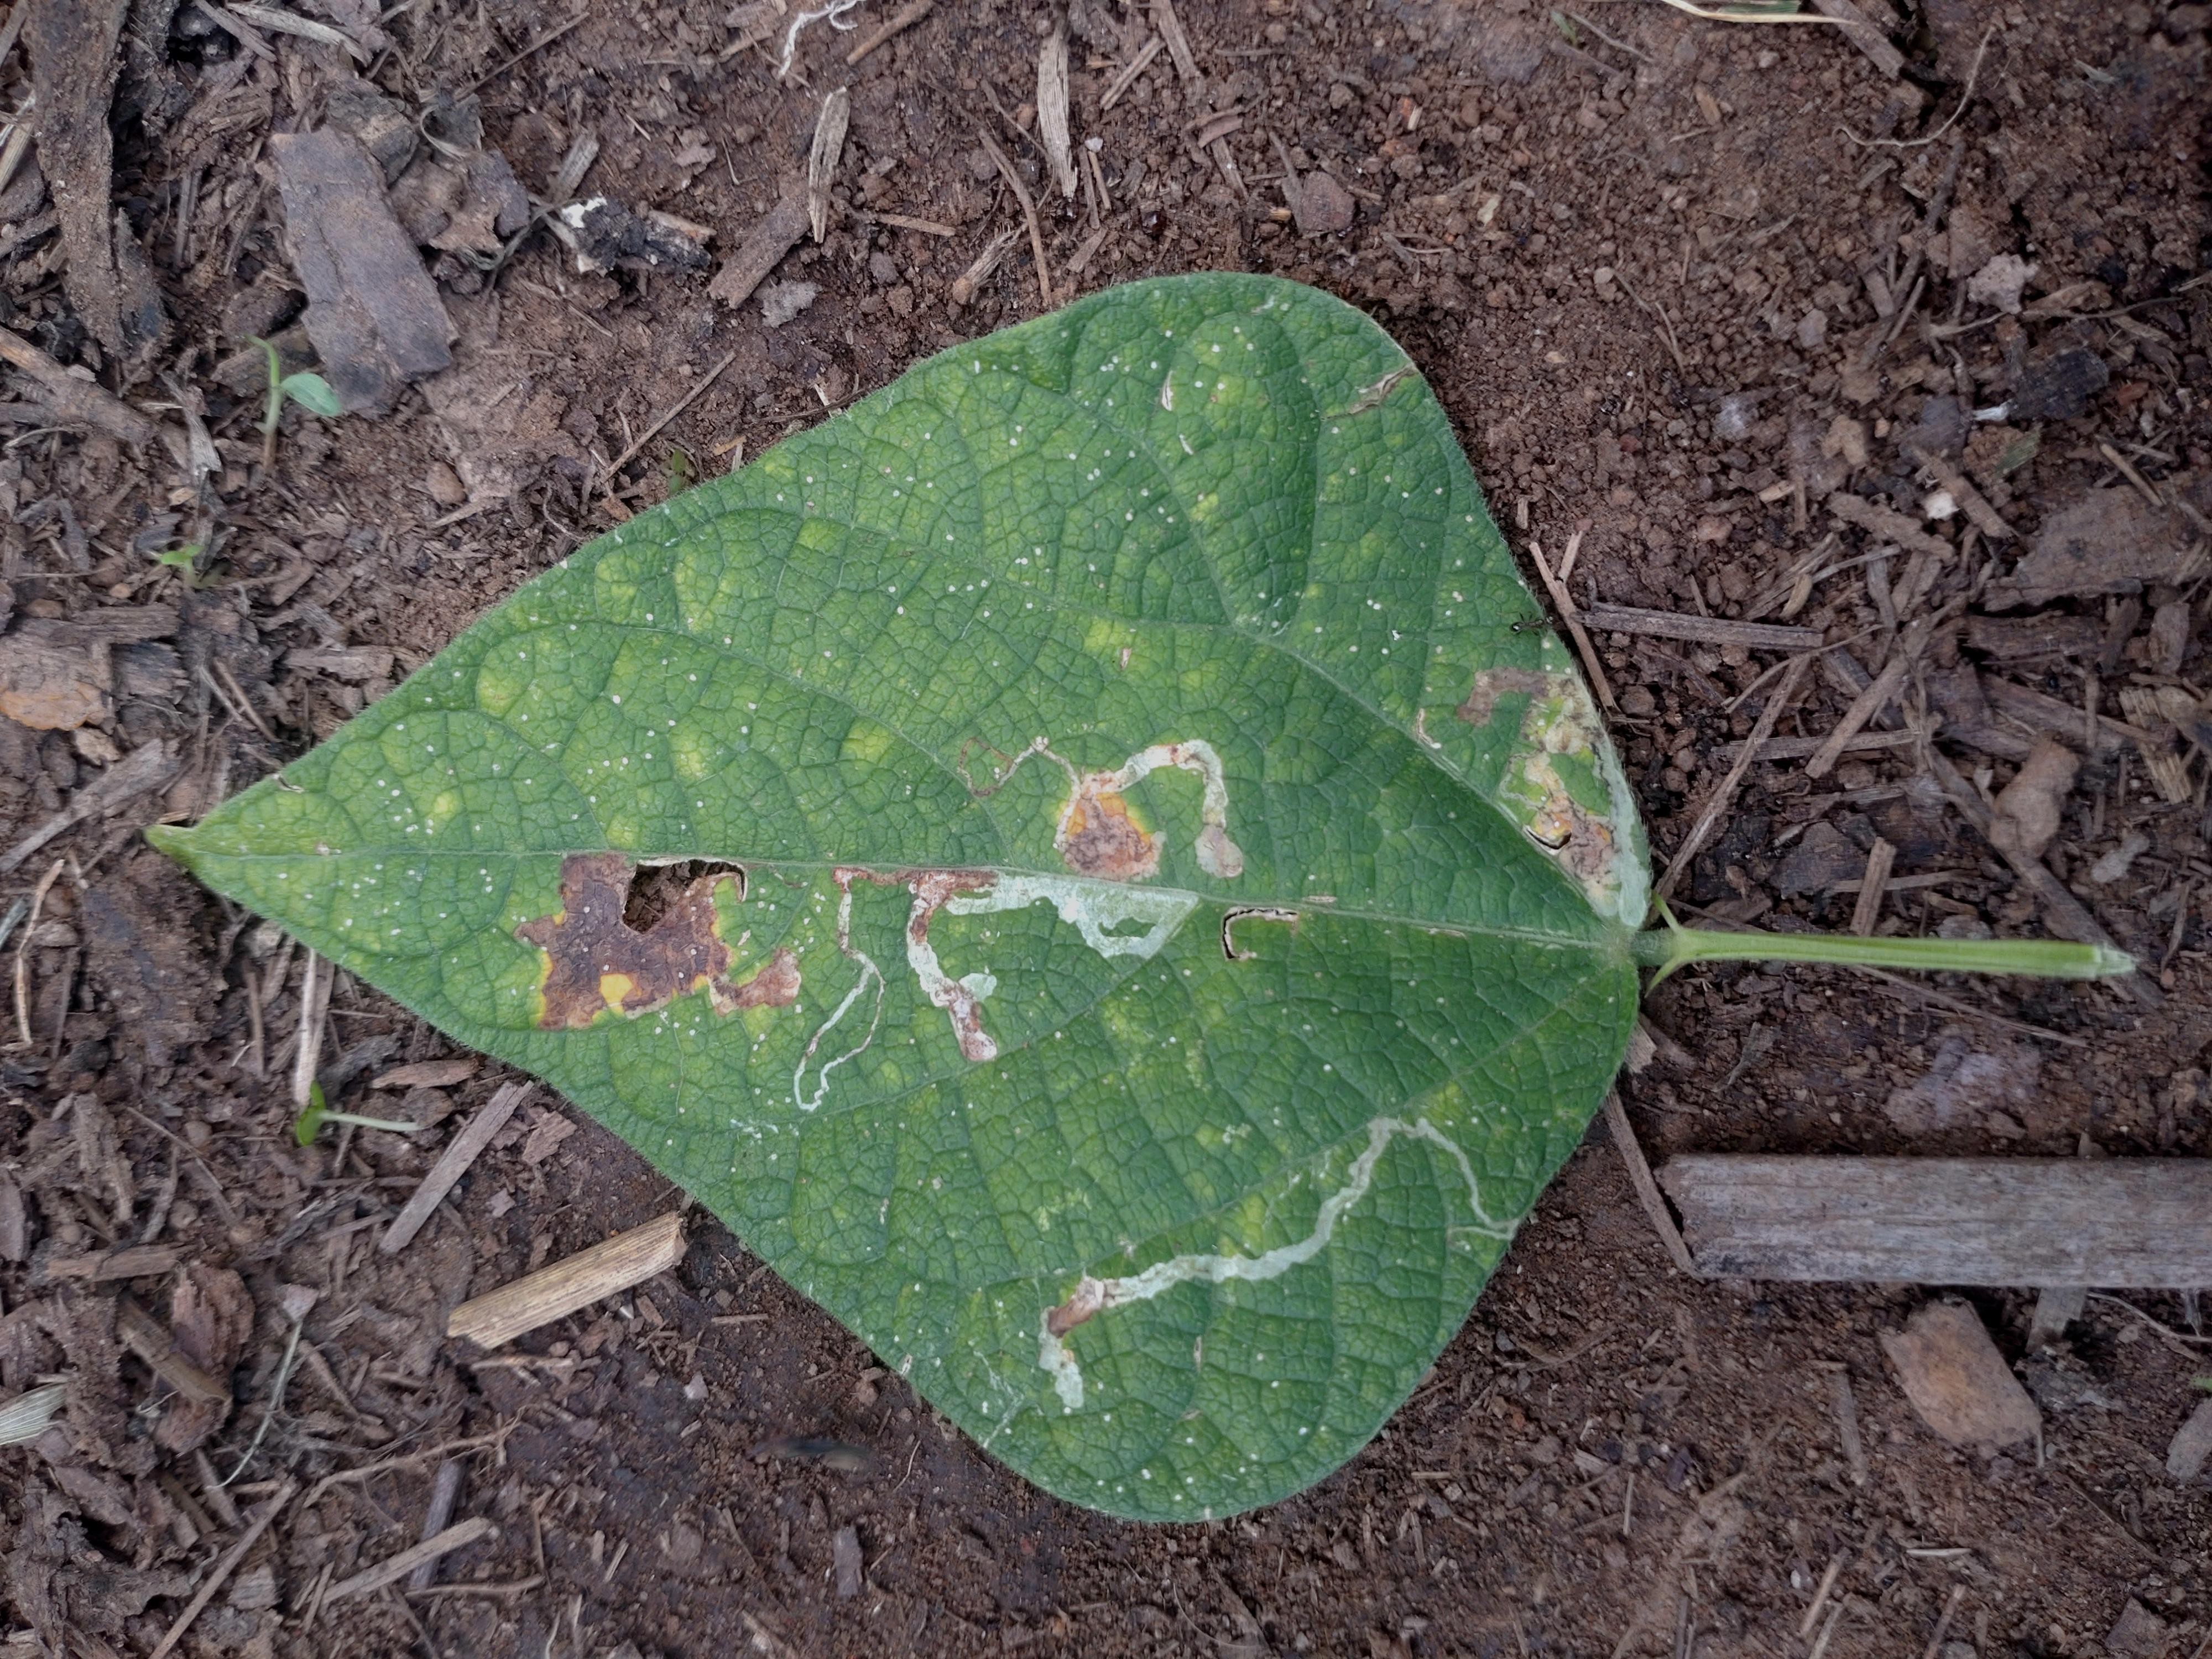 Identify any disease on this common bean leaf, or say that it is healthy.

anthracnose
